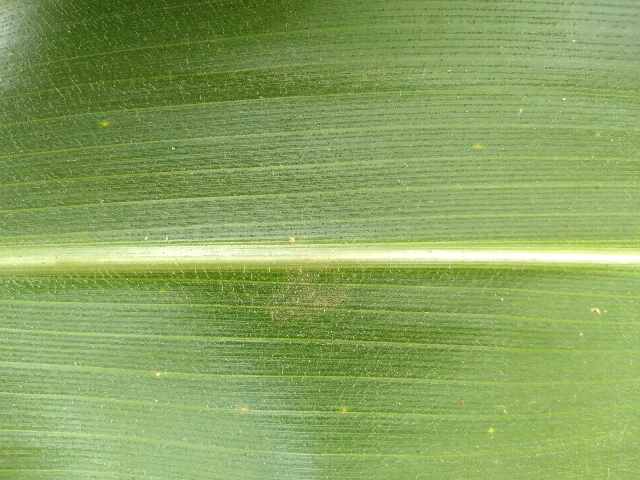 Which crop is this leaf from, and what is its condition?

maize, healthy
